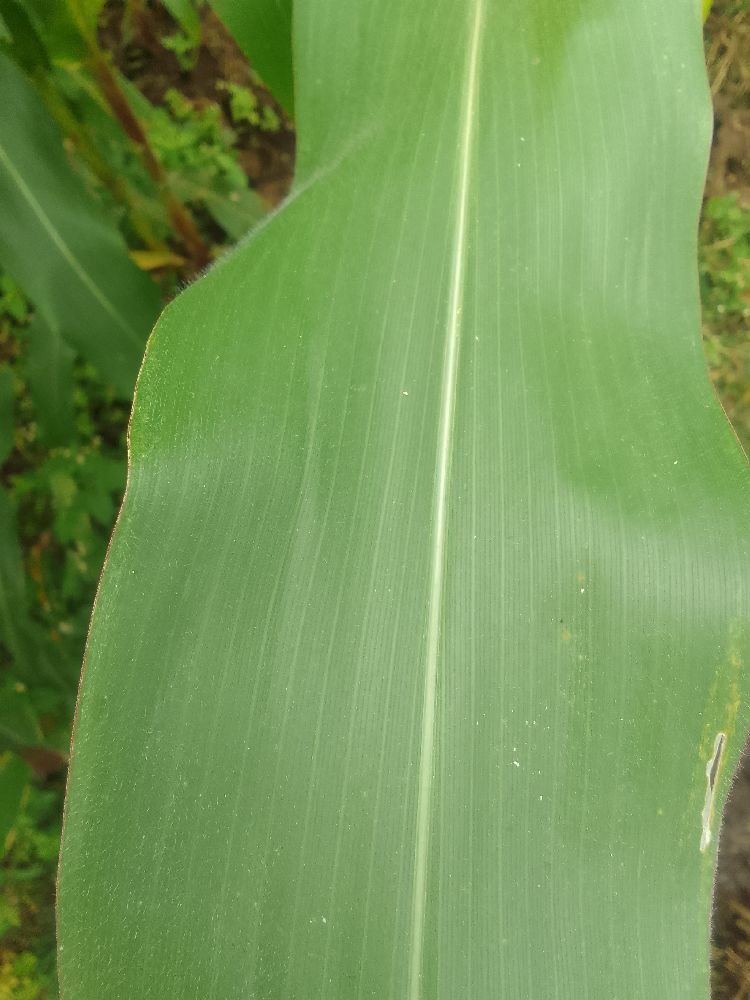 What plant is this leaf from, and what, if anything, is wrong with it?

maize, healthy
